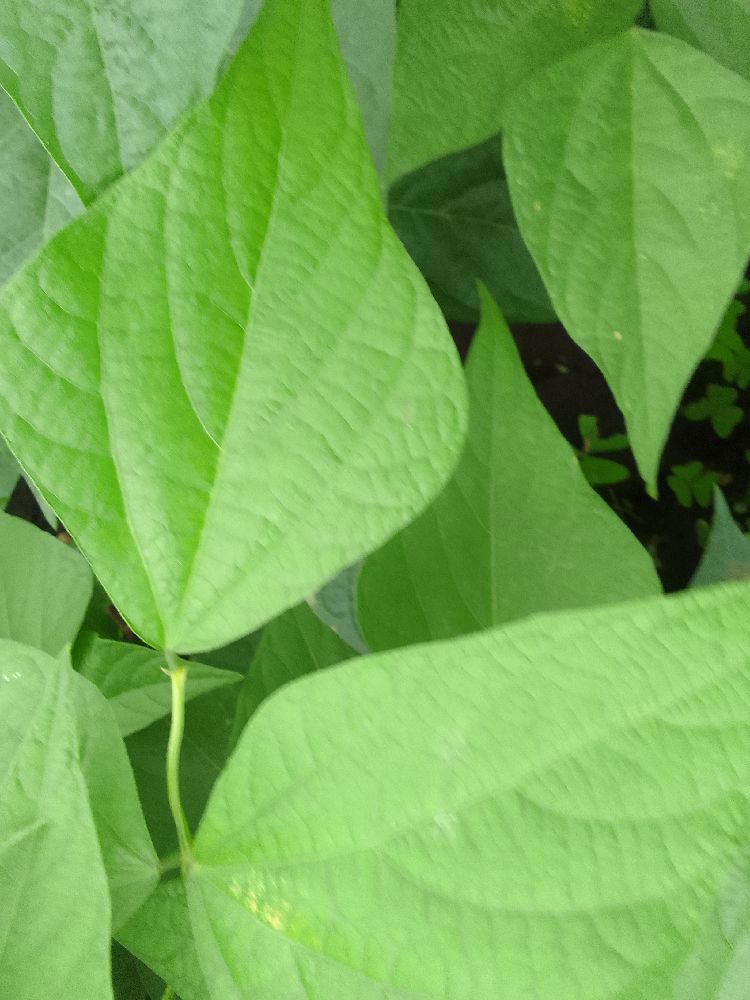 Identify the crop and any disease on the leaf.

common bean, healthy
